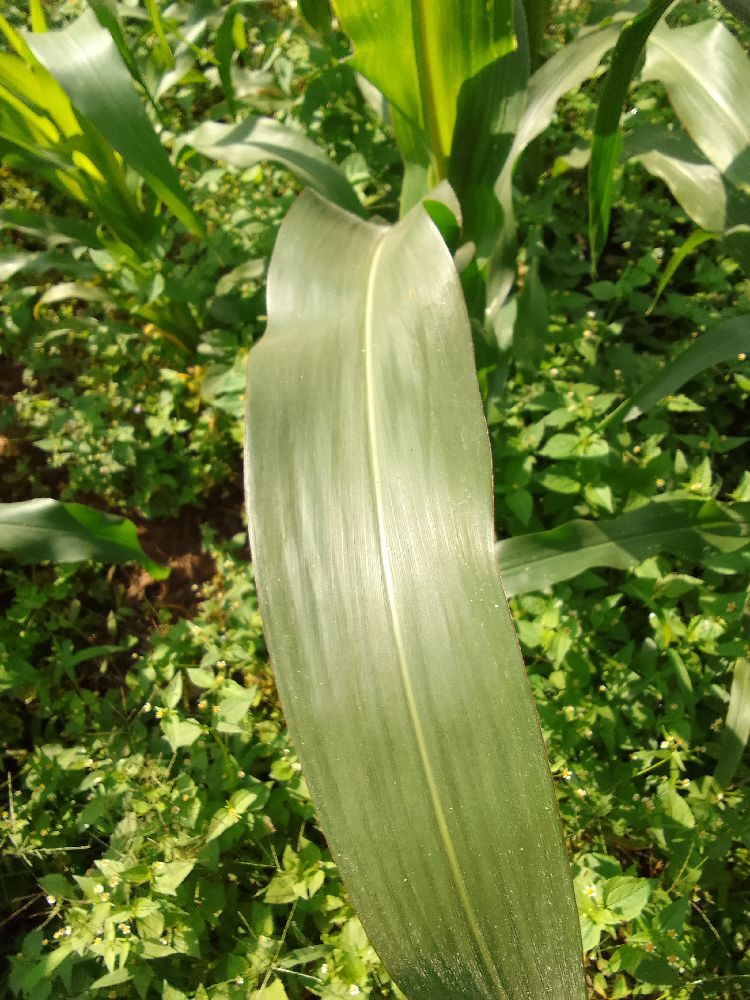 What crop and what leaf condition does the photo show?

maize, healthy
